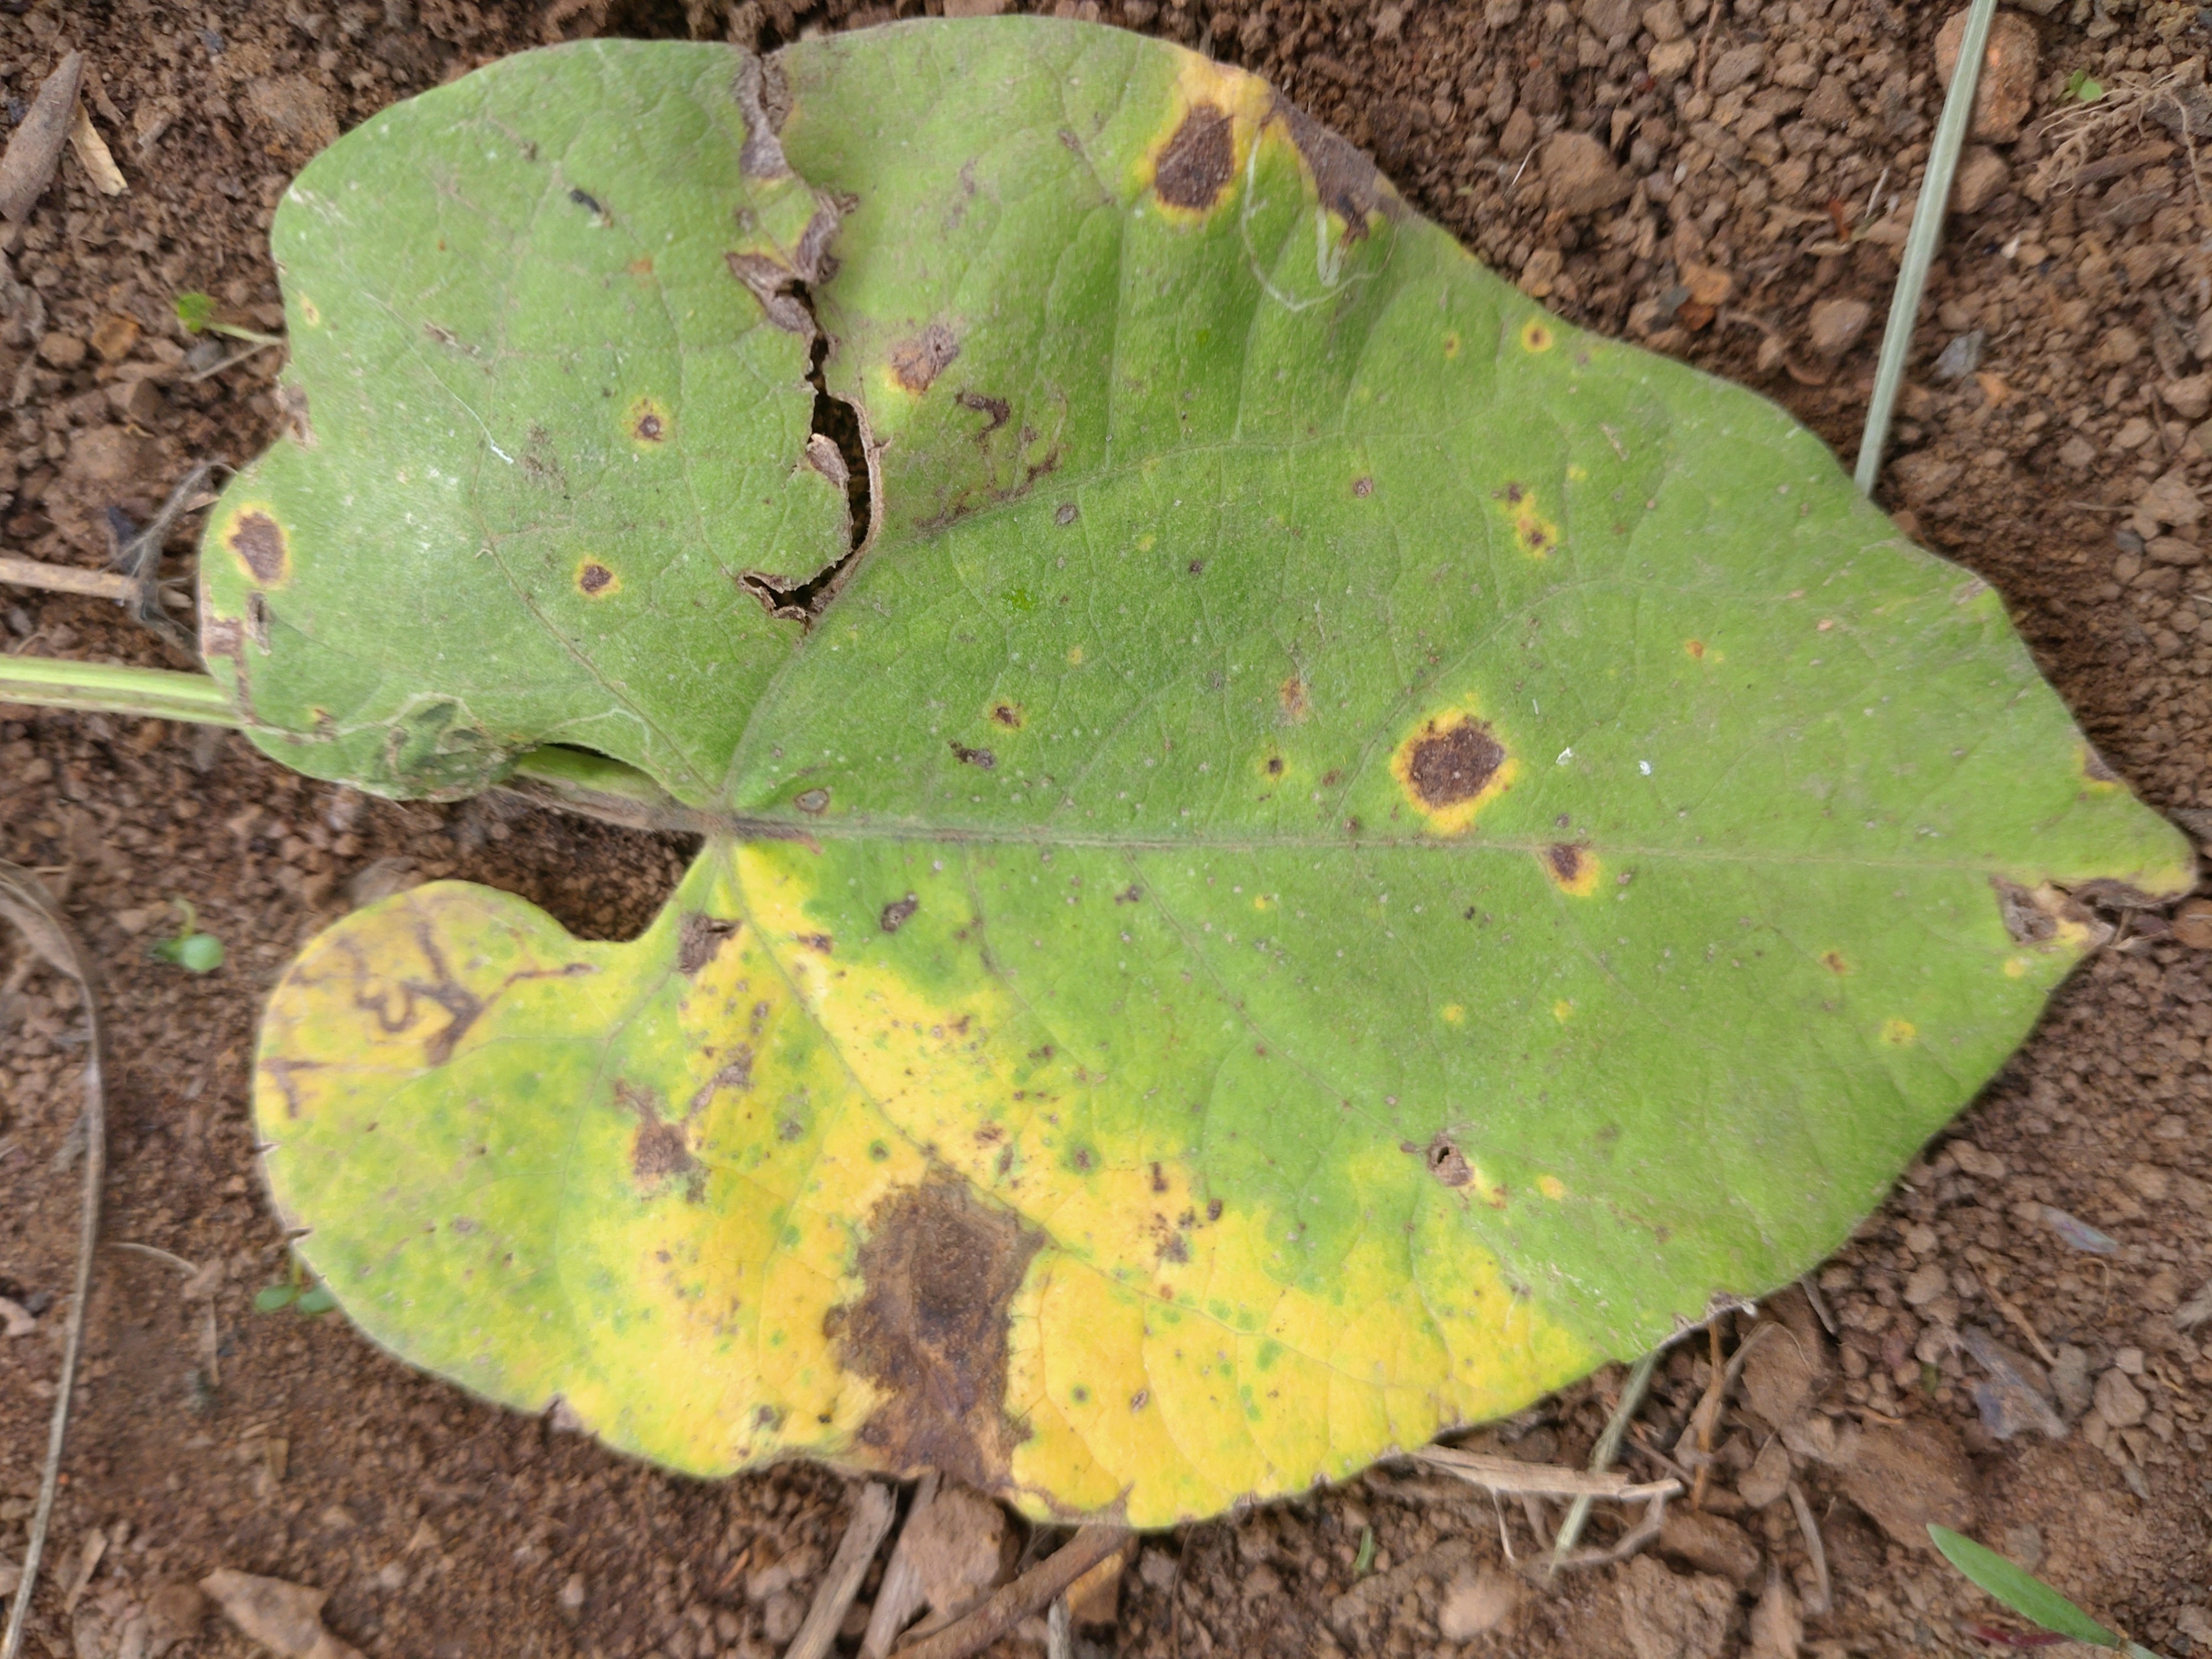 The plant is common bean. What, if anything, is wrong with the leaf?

rust
